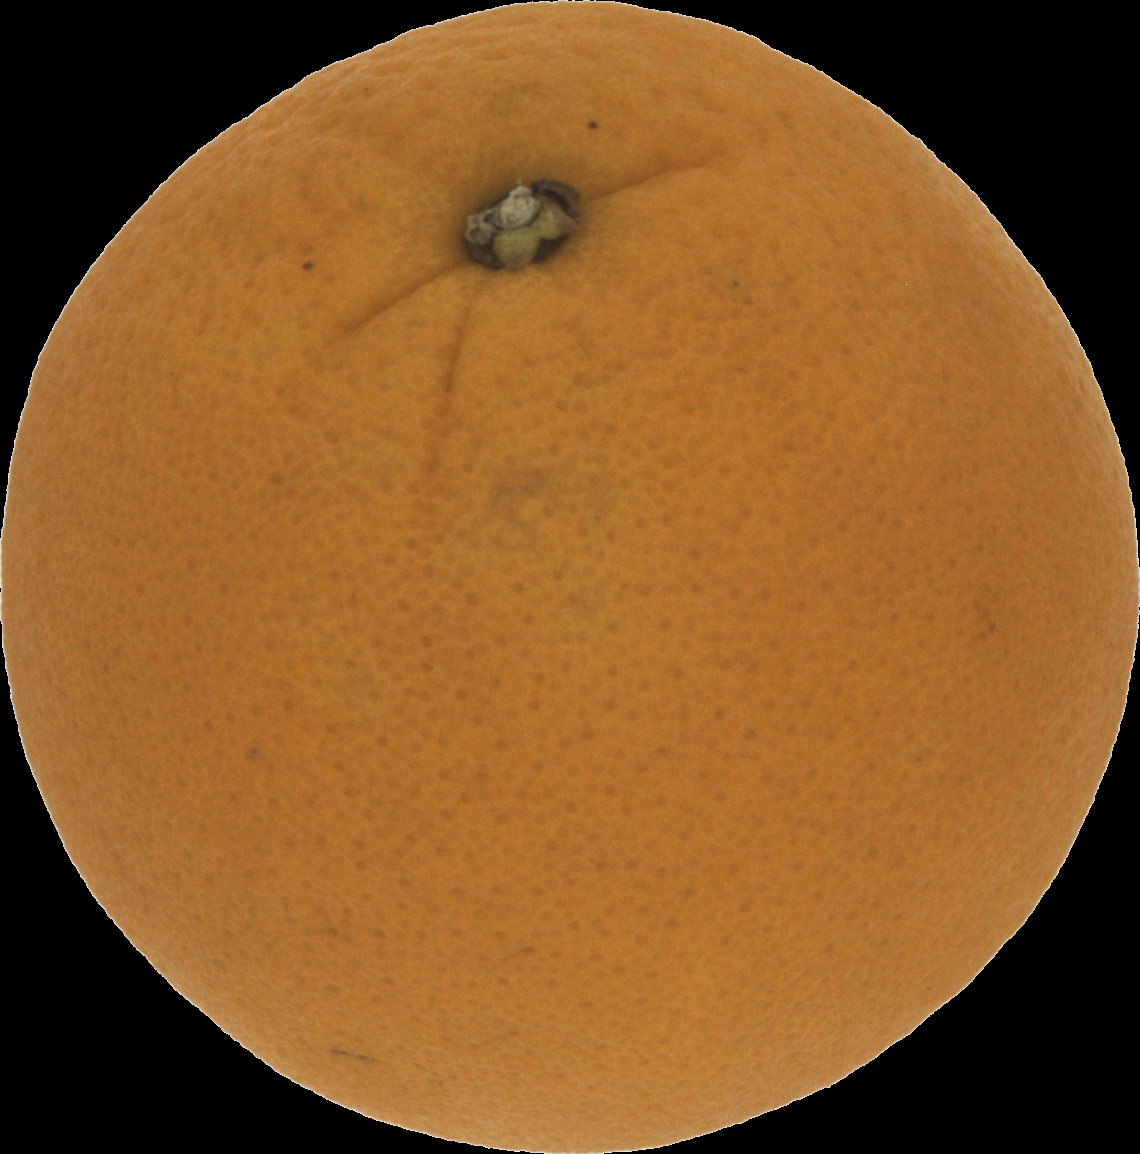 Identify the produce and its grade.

orange, good
